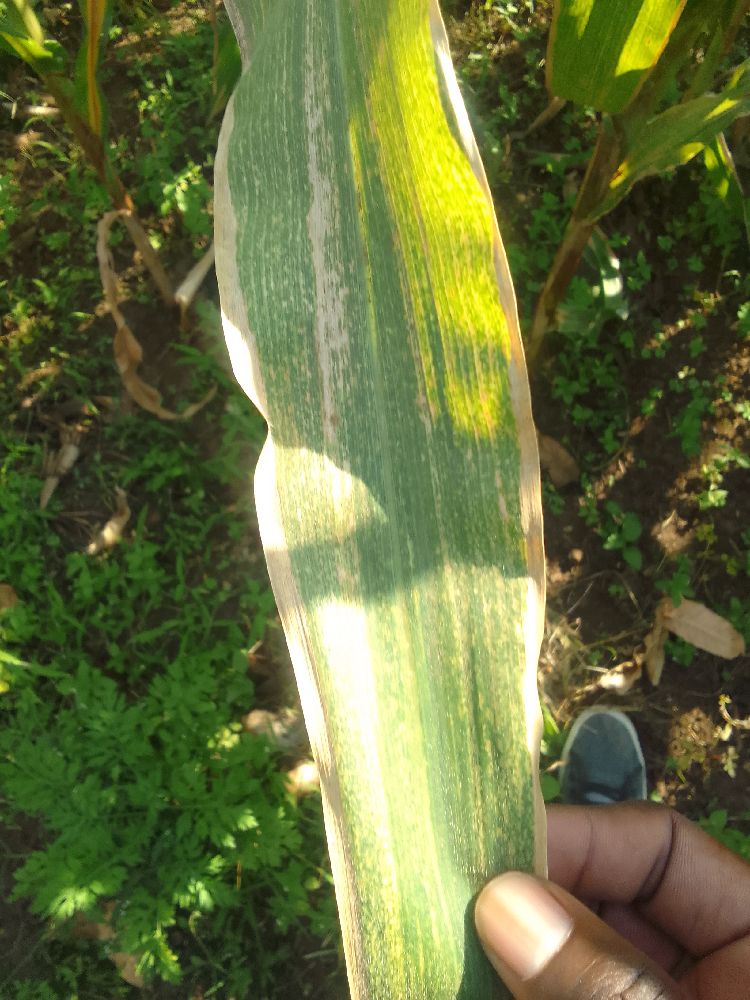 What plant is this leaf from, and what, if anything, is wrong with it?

maize, maize lethal necrosis
